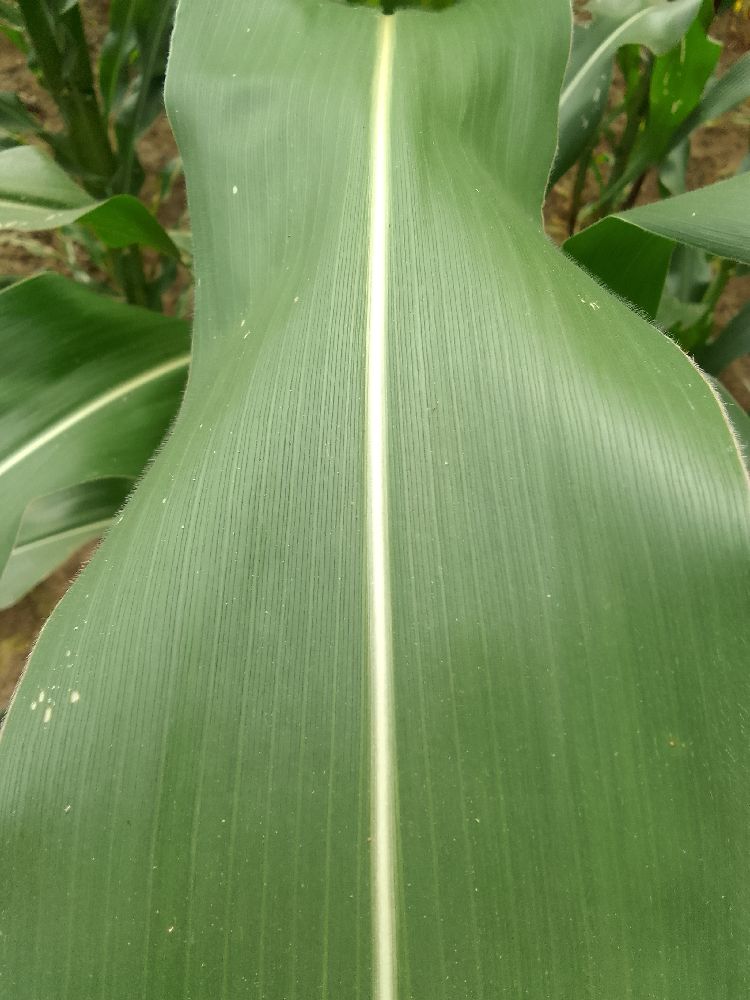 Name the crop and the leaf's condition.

maize, healthy
